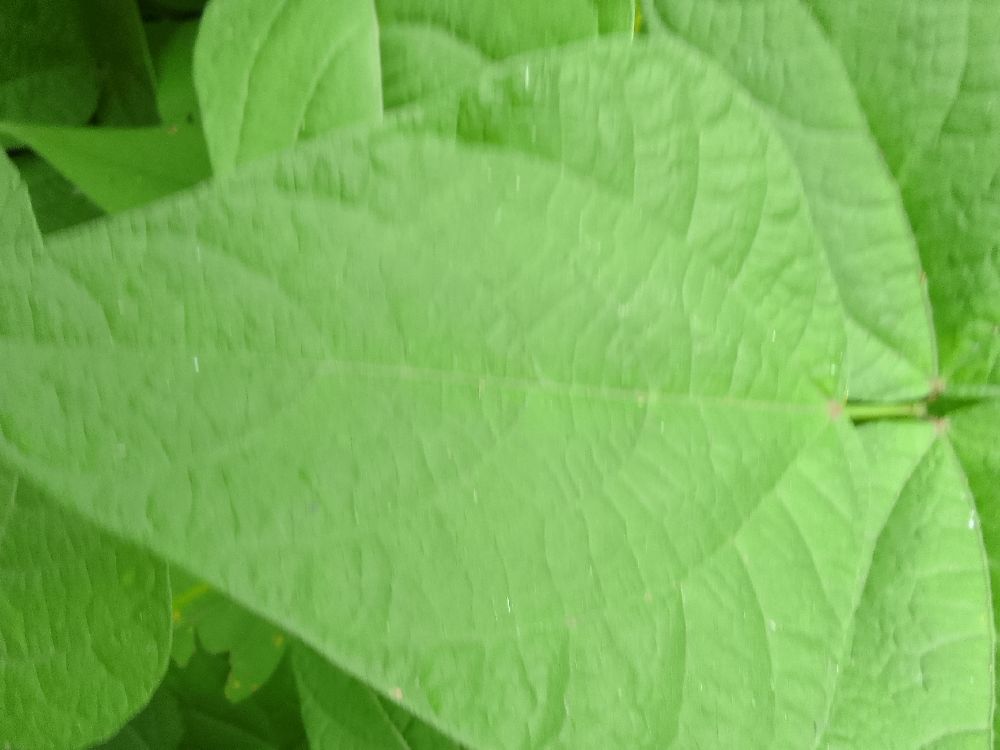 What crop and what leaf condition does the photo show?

common bean, healthy
